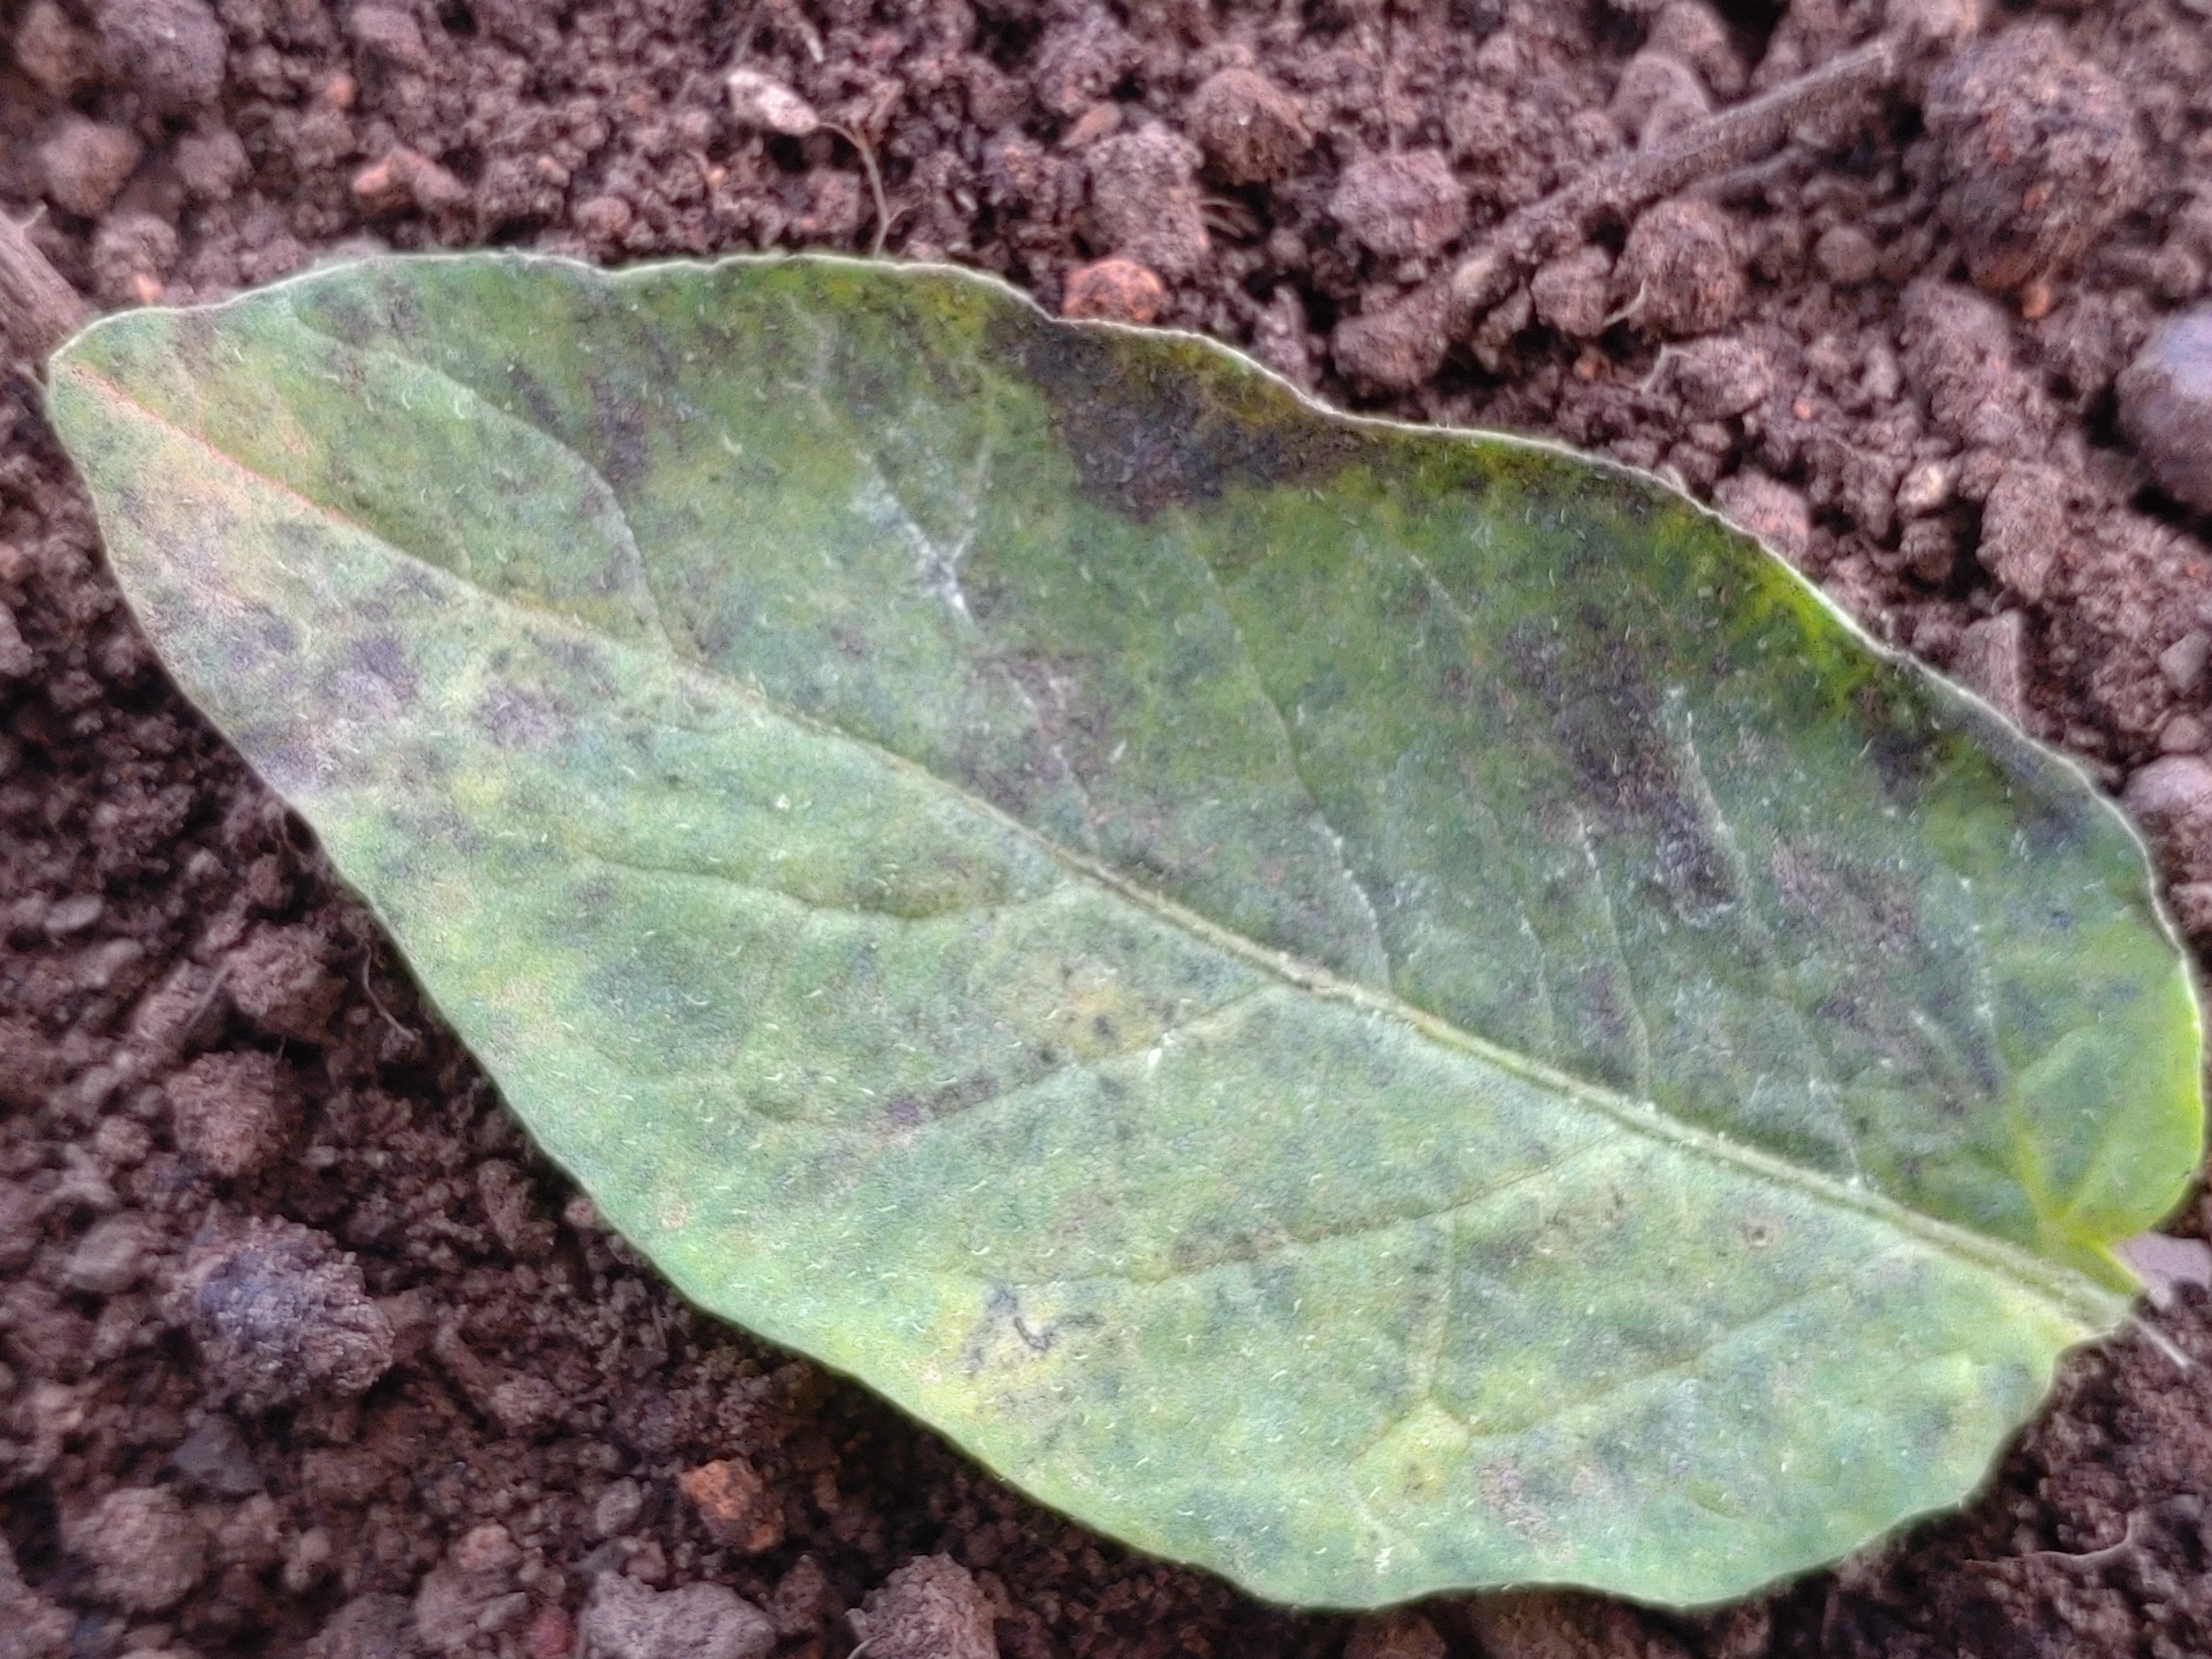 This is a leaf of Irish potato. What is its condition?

late blight
